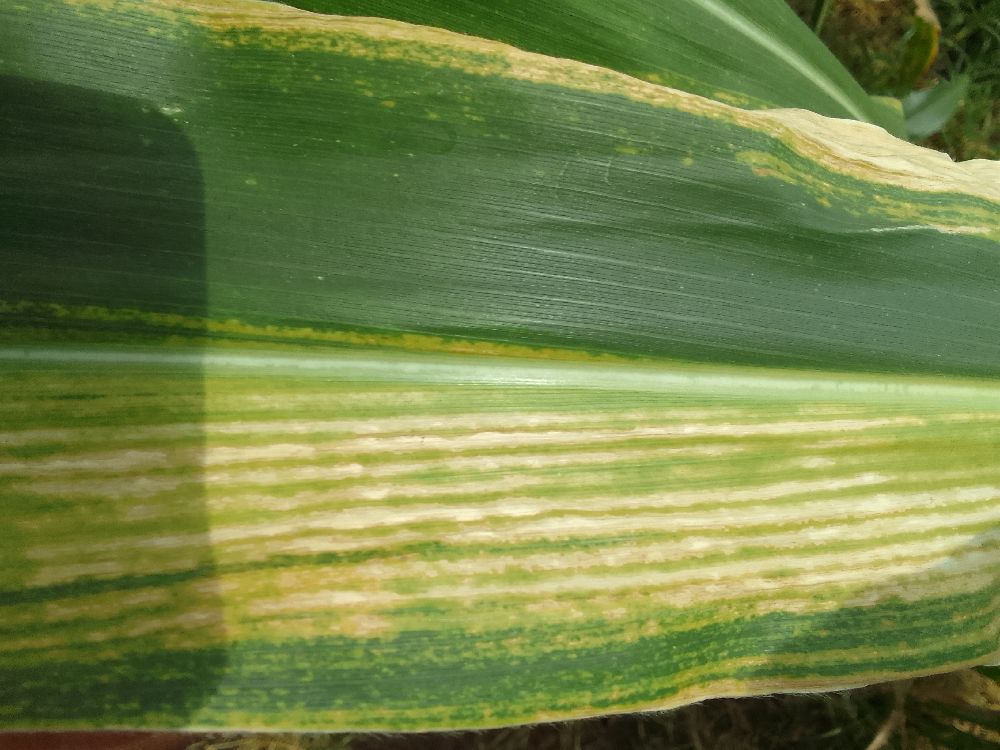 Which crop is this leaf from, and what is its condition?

maize, maize lethal necrosis
